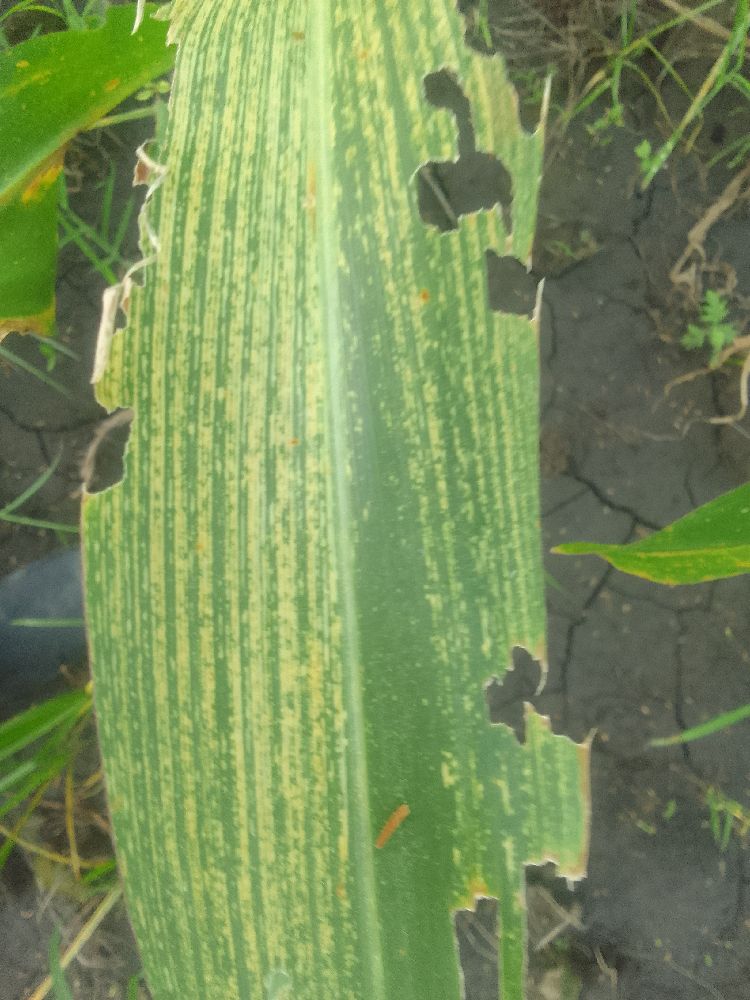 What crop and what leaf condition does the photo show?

maize, maize streak virus
